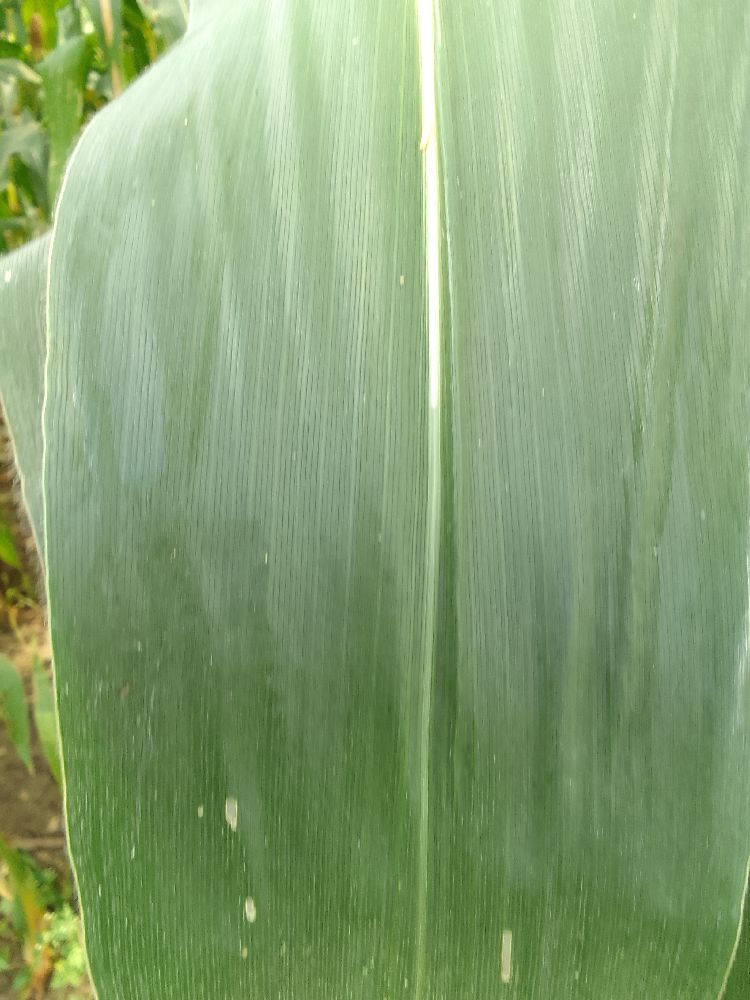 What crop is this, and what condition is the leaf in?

maize, healthy
